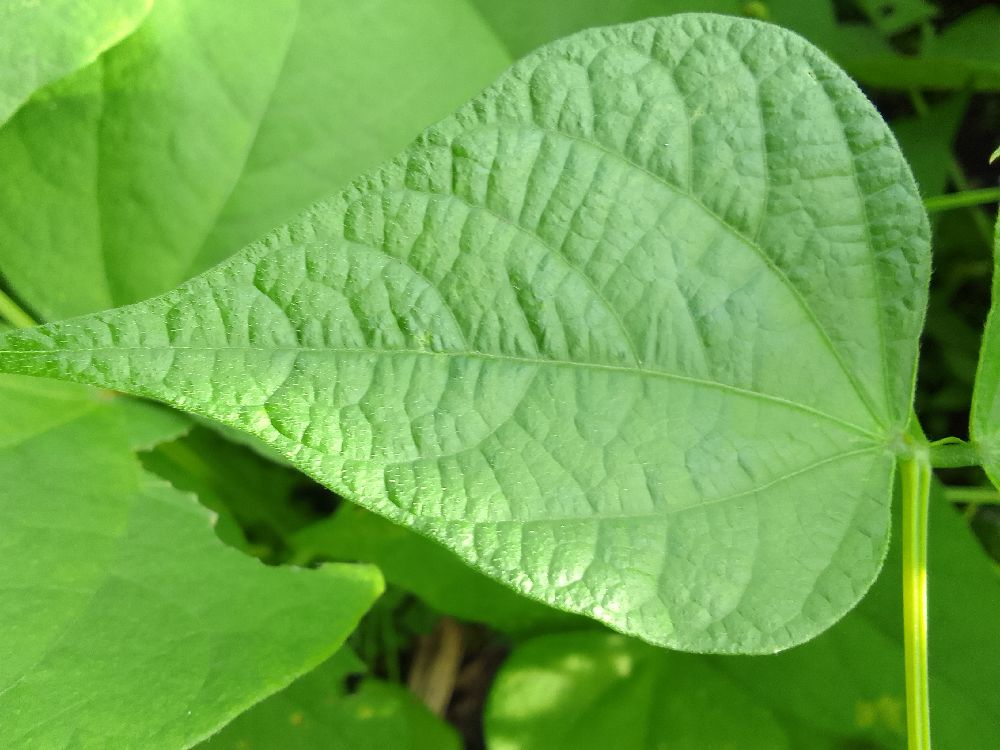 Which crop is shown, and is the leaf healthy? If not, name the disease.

common bean, healthy
